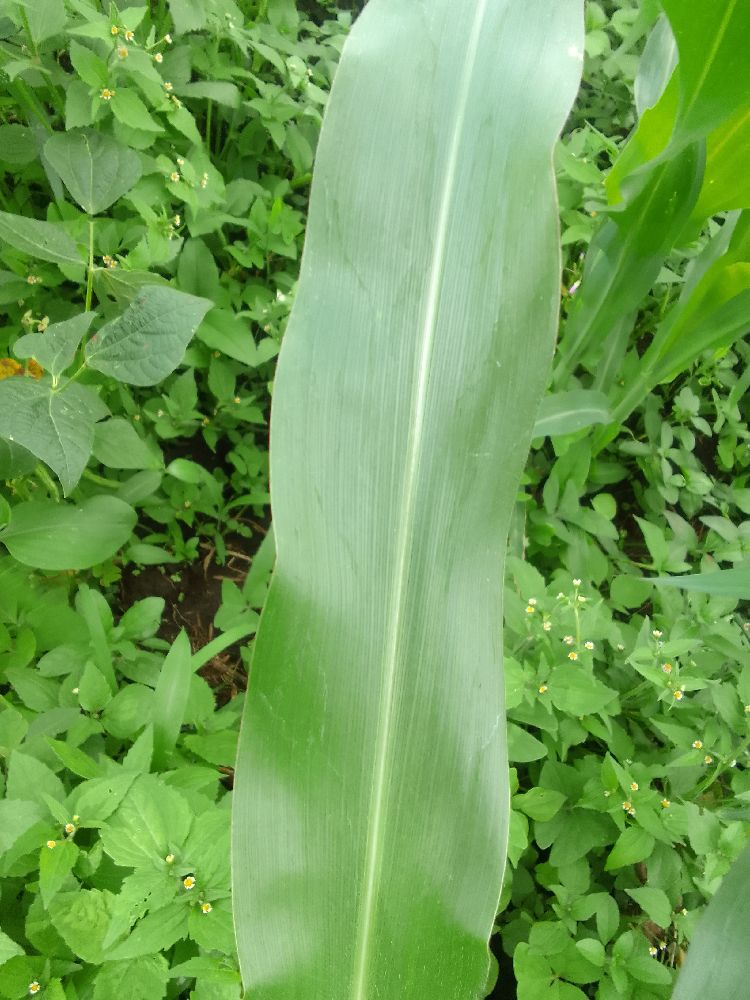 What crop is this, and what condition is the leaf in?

maize, healthy
